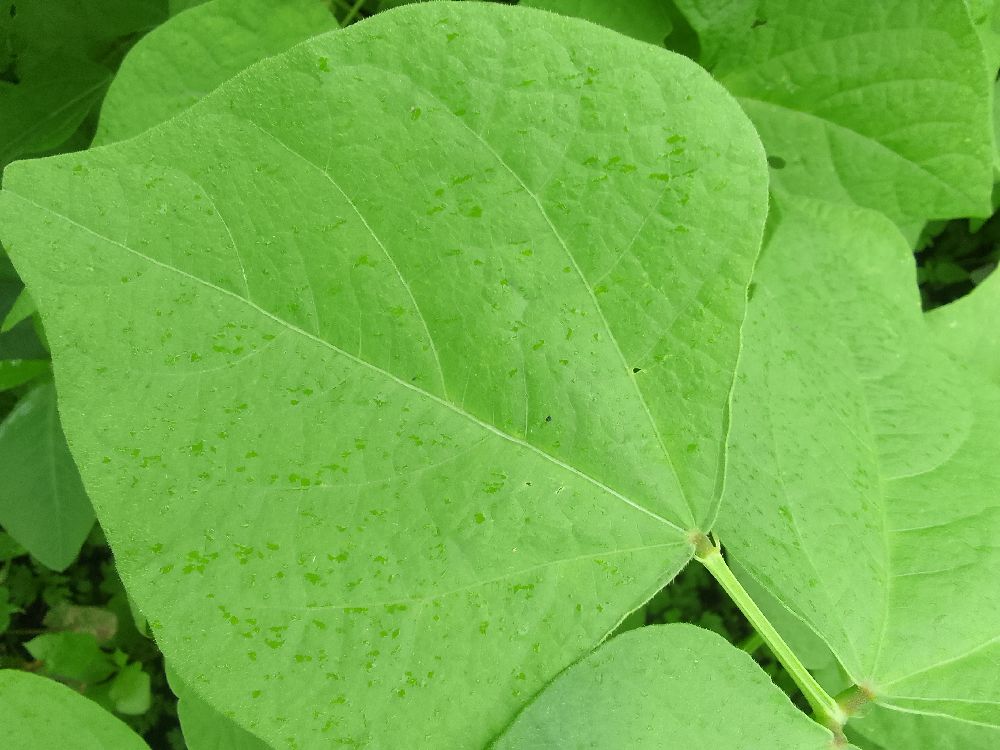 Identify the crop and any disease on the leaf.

common bean, healthy
